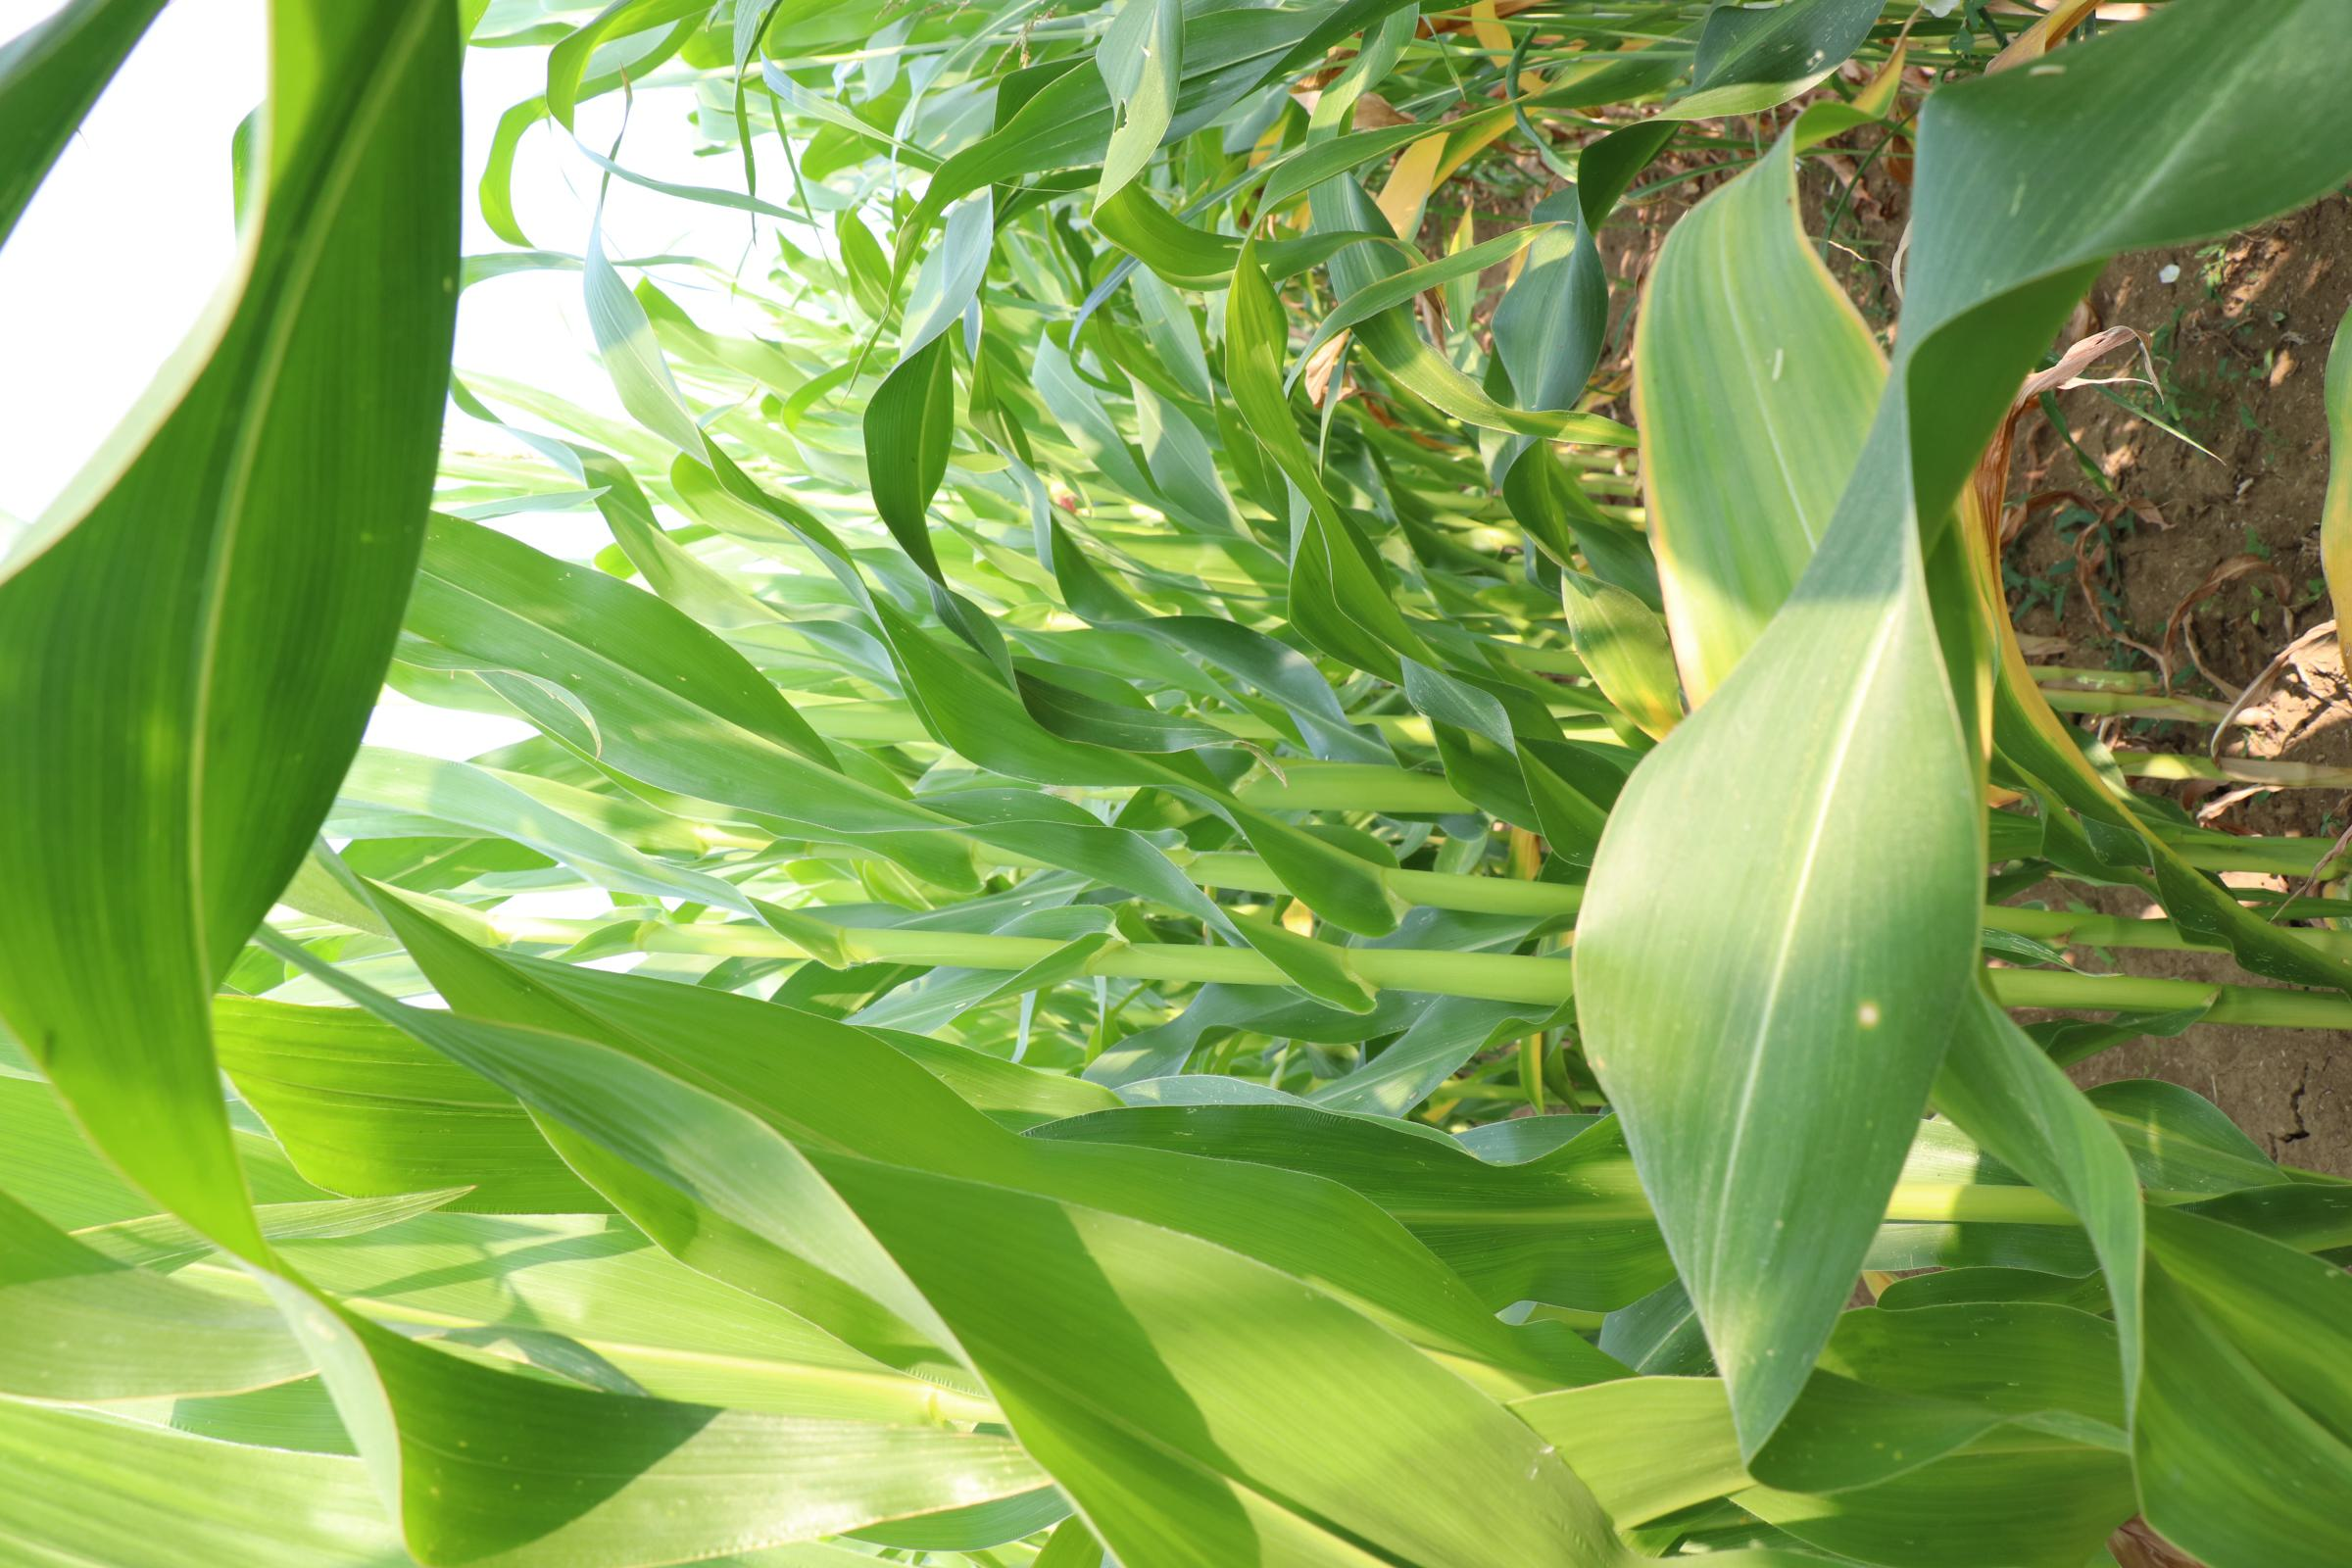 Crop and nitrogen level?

maize, no added nitrogen
